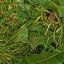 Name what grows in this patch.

structured weed
